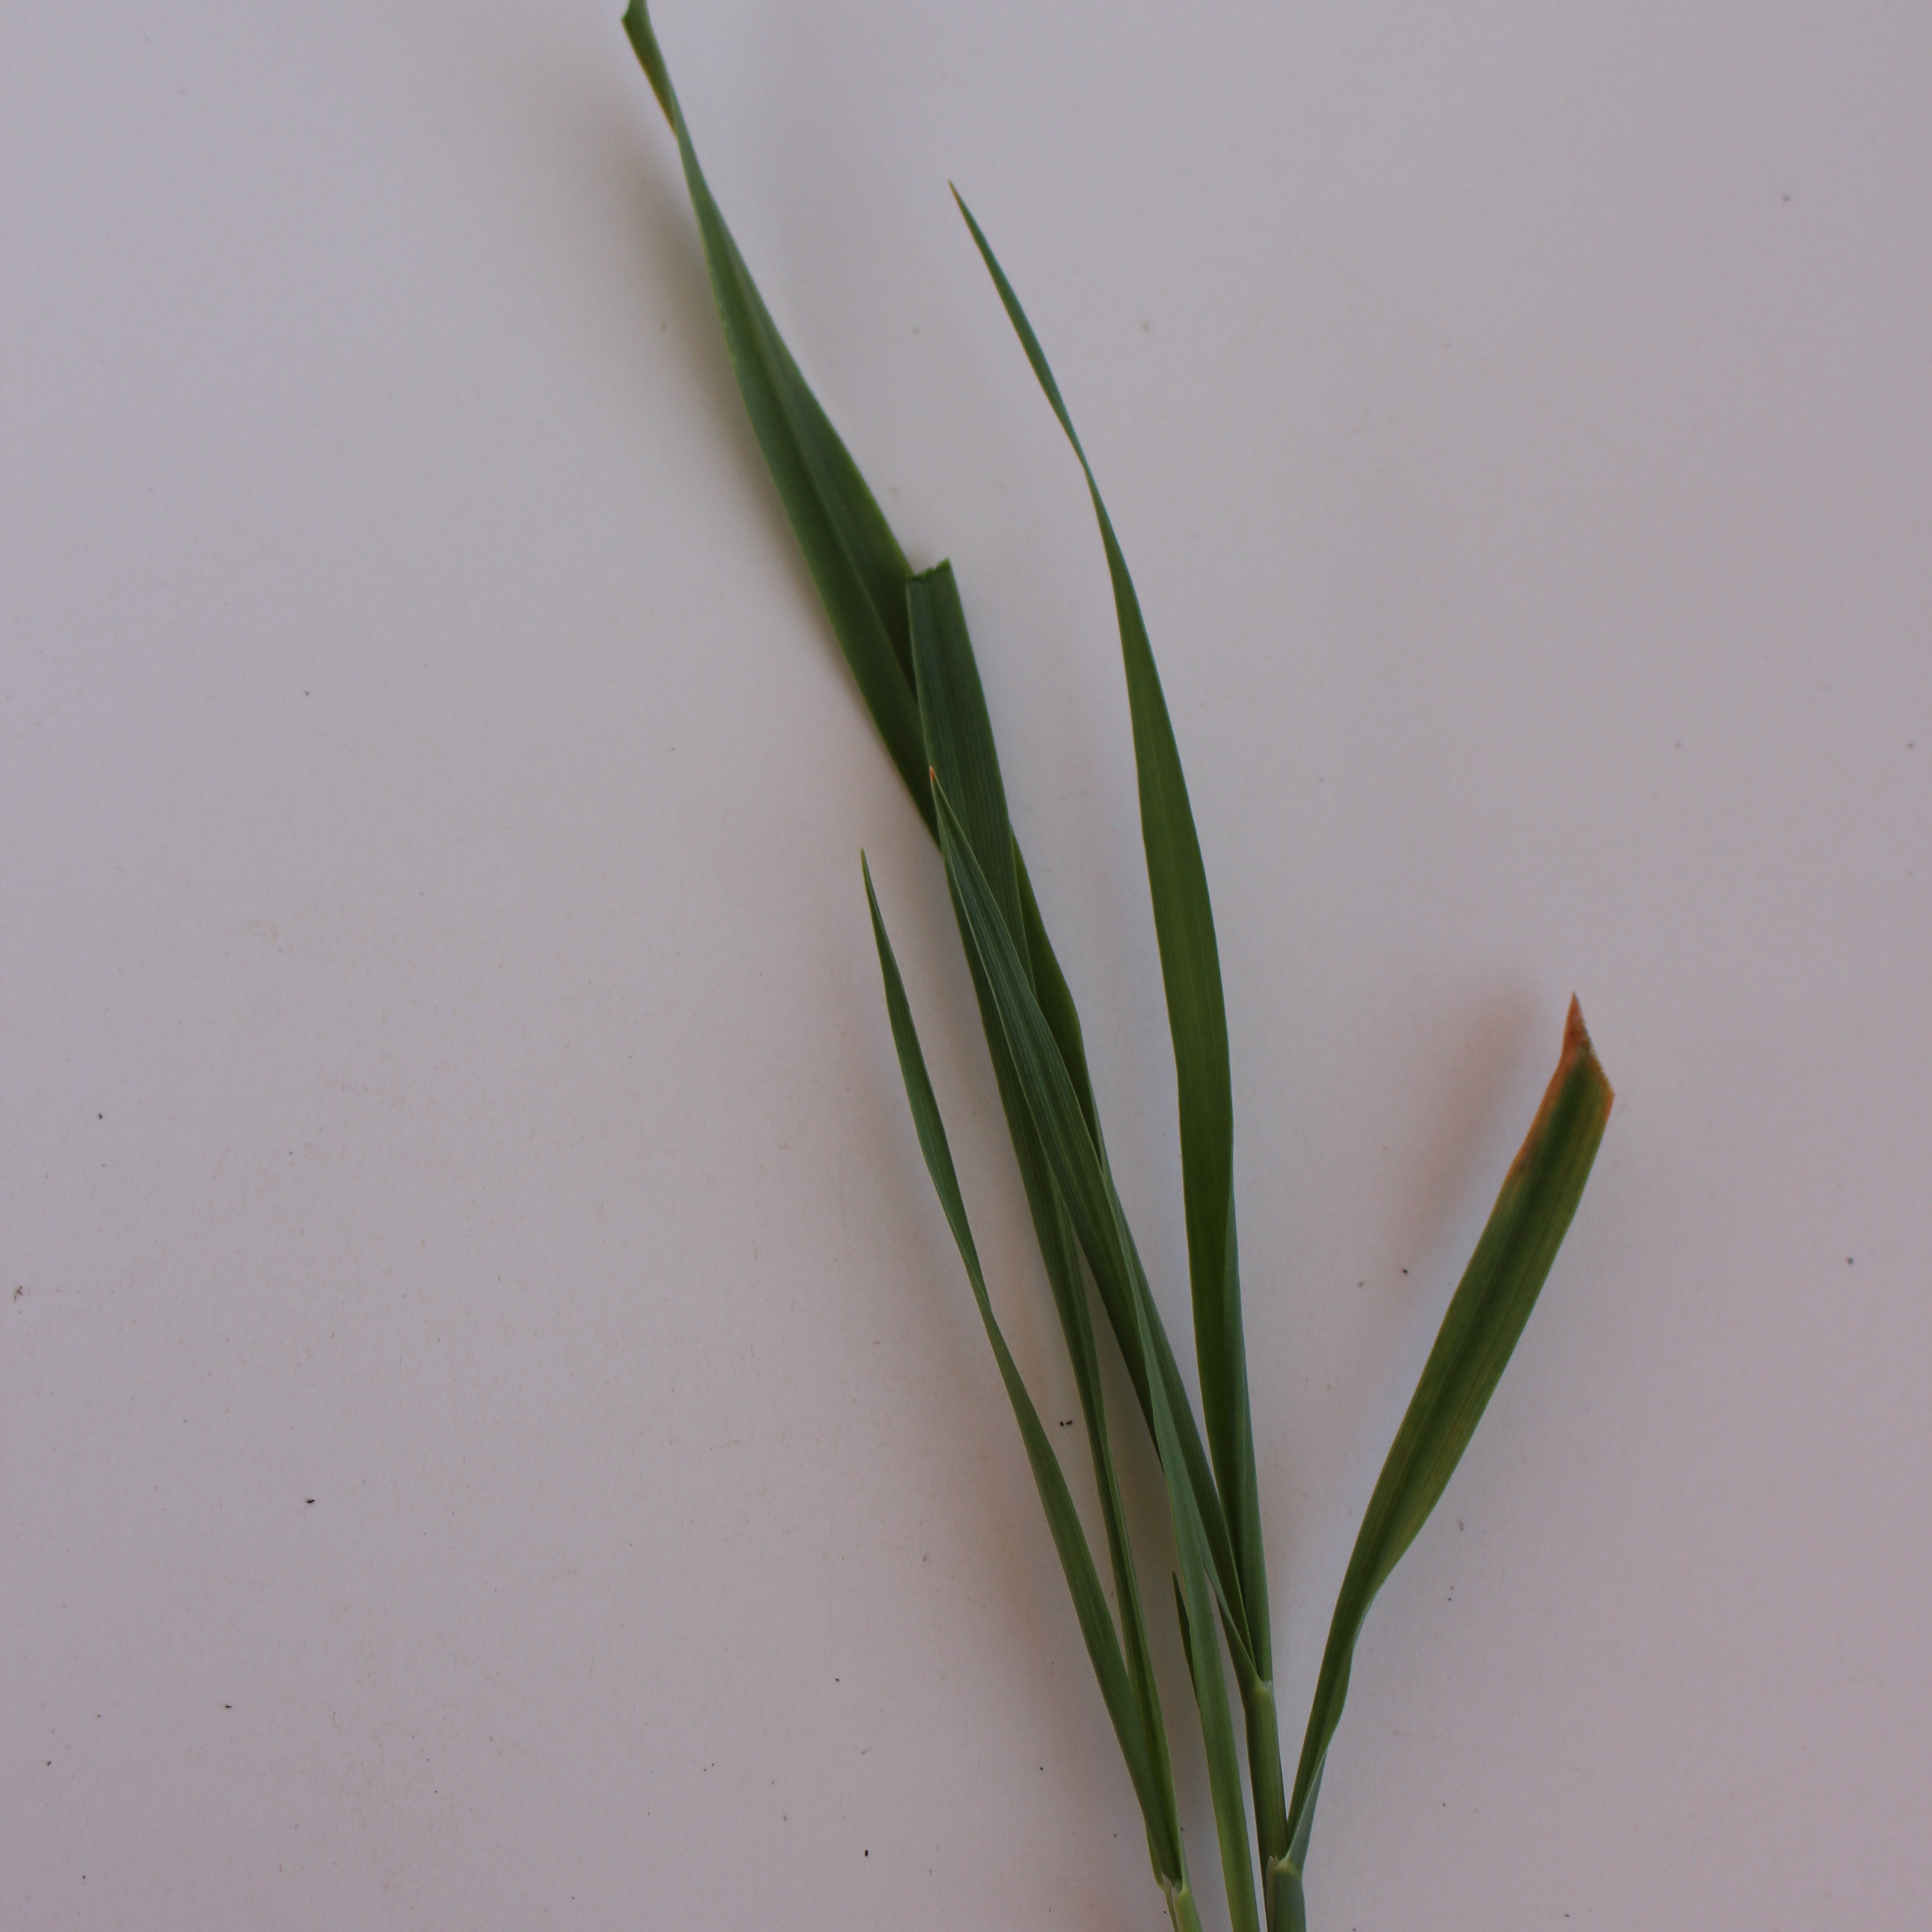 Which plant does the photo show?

Avena sterilis
